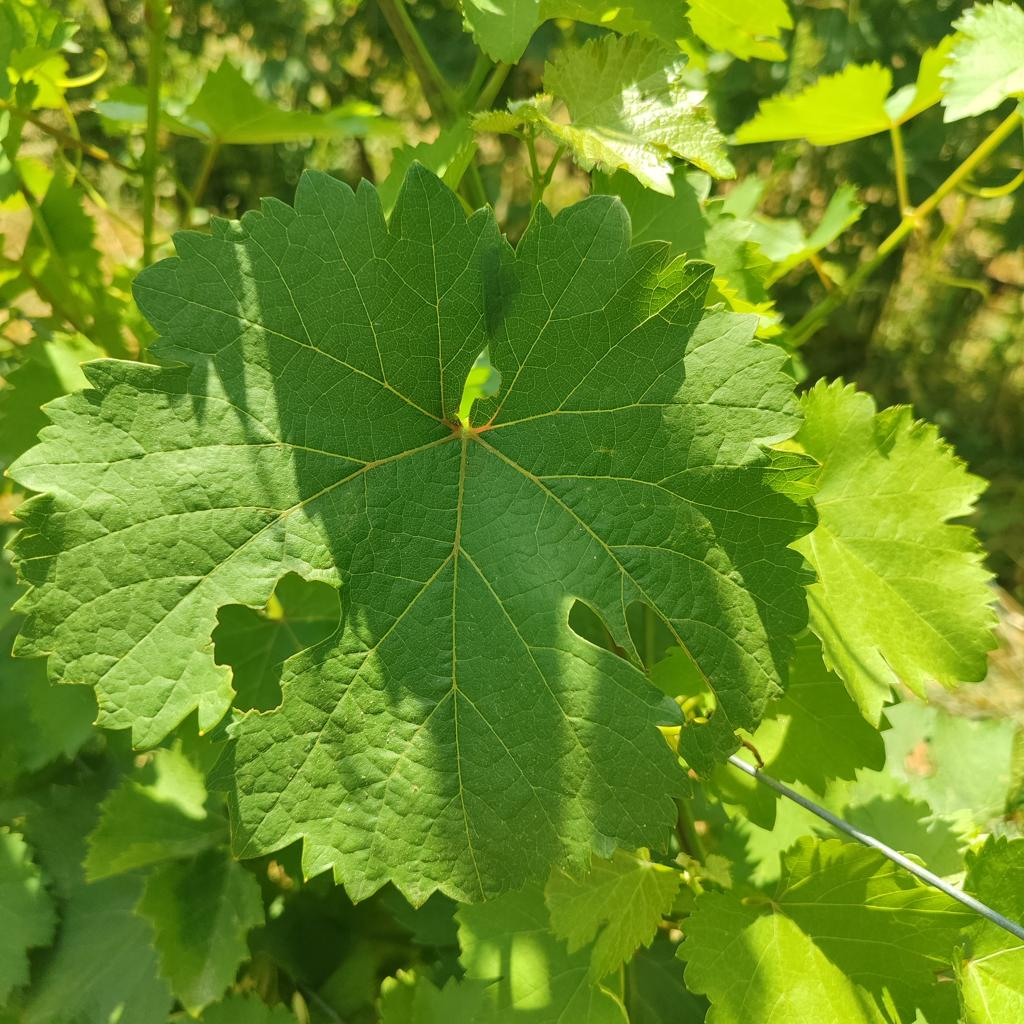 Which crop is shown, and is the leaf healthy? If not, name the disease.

grapevine, healthy
